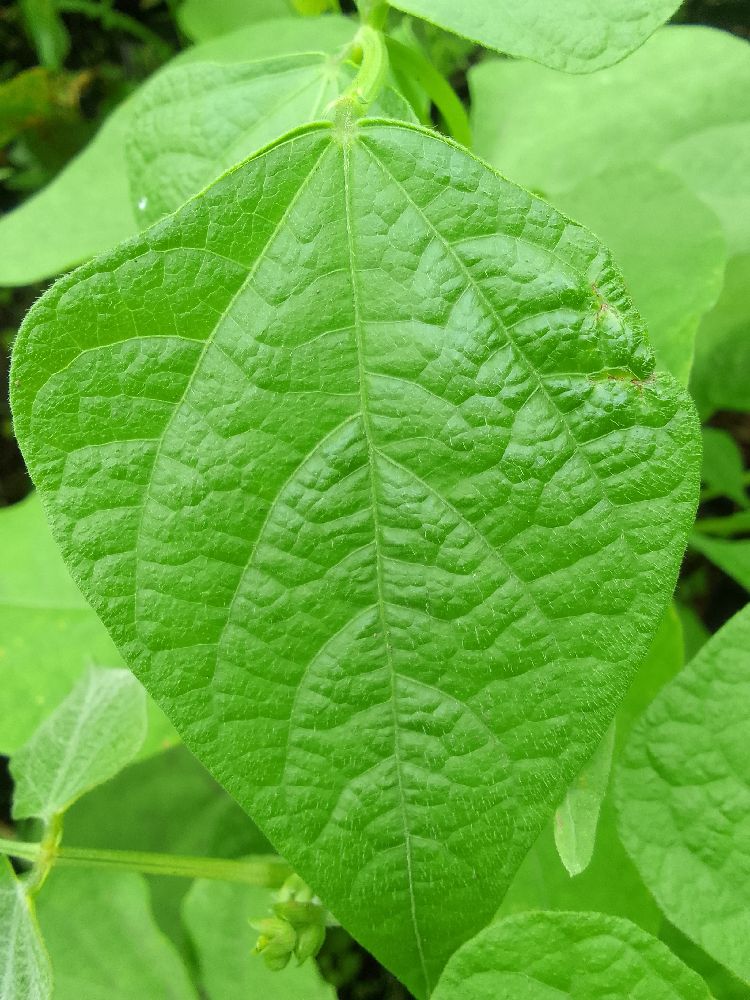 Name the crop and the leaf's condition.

common bean, healthy
